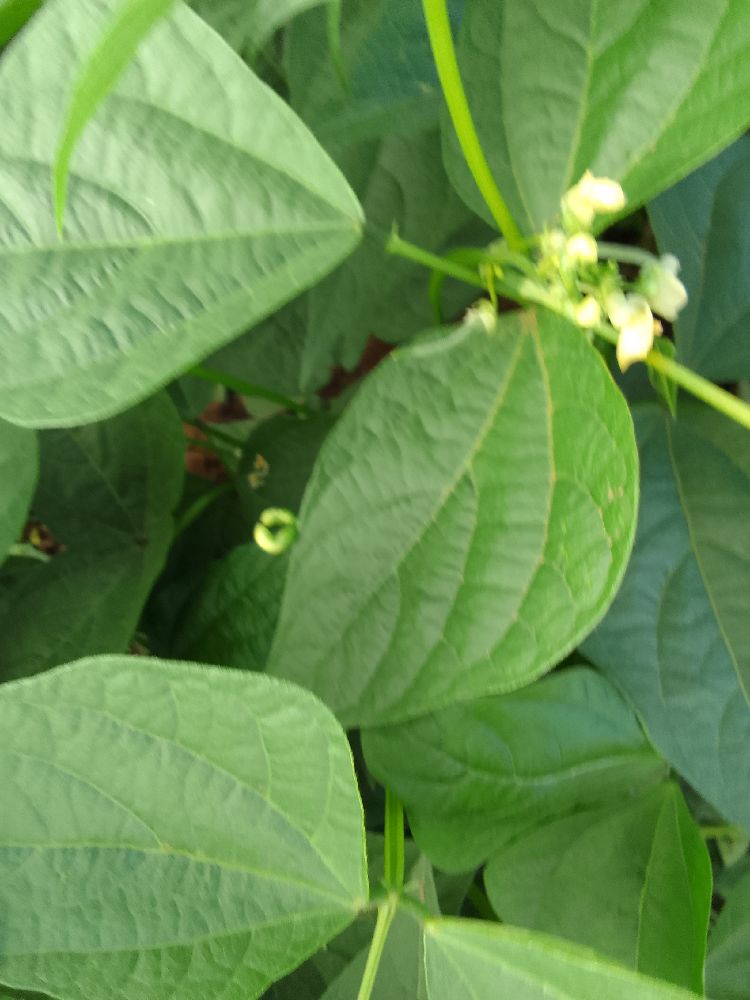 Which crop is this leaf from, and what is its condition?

common bean, healthy
